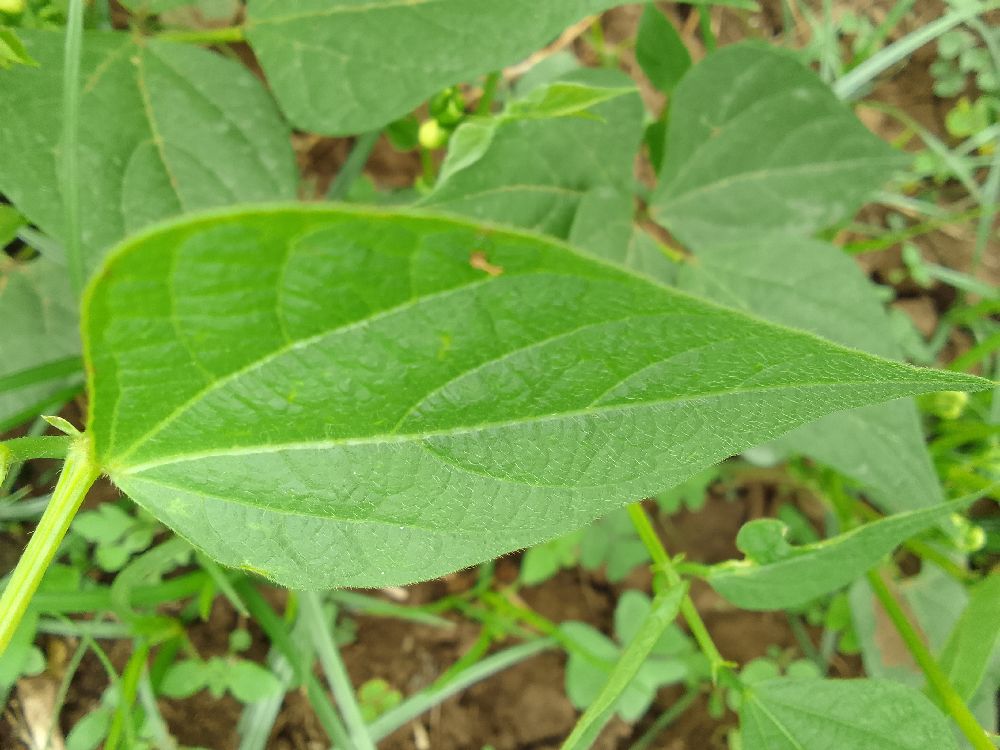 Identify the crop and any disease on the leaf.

common bean, healthy
